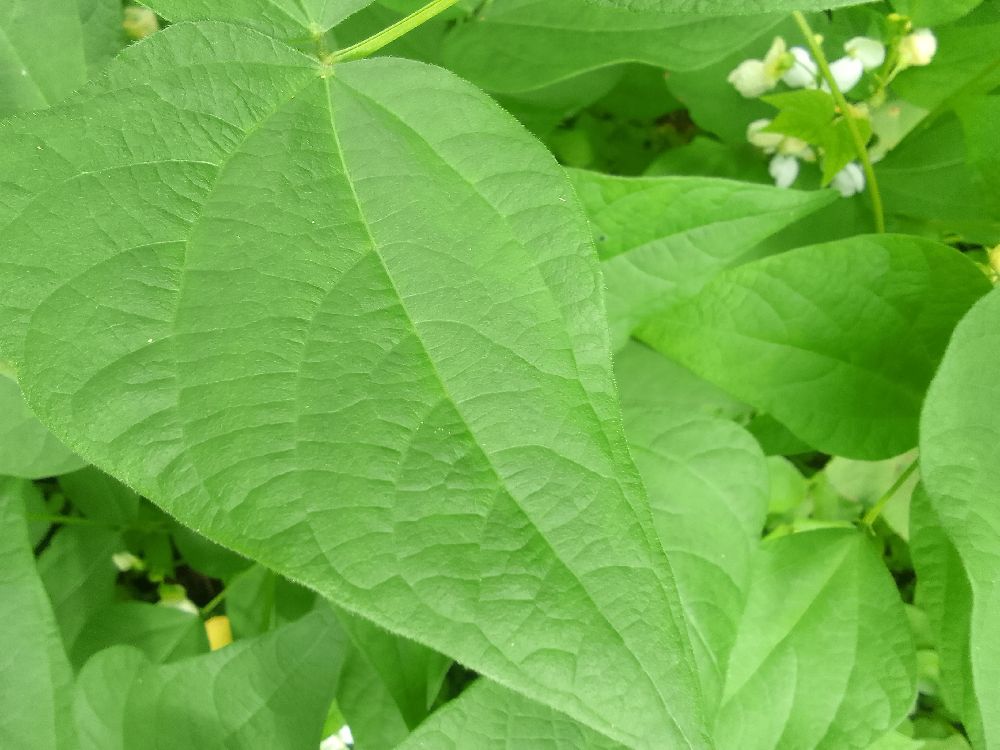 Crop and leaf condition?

common bean, healthy
